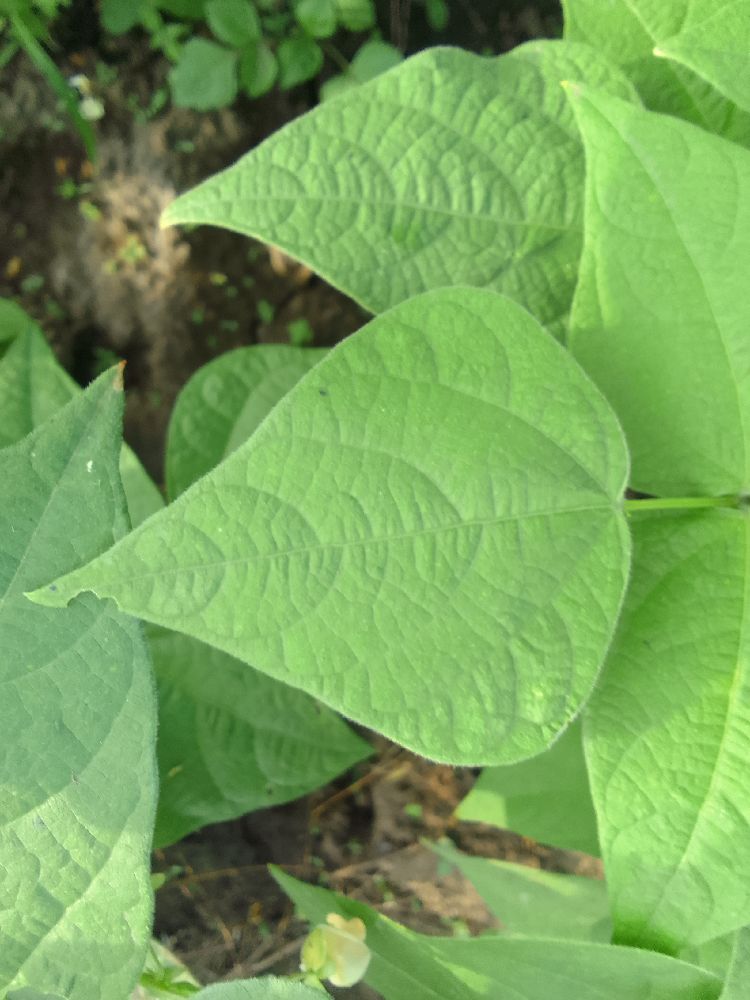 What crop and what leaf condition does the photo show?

common bean, healthy
